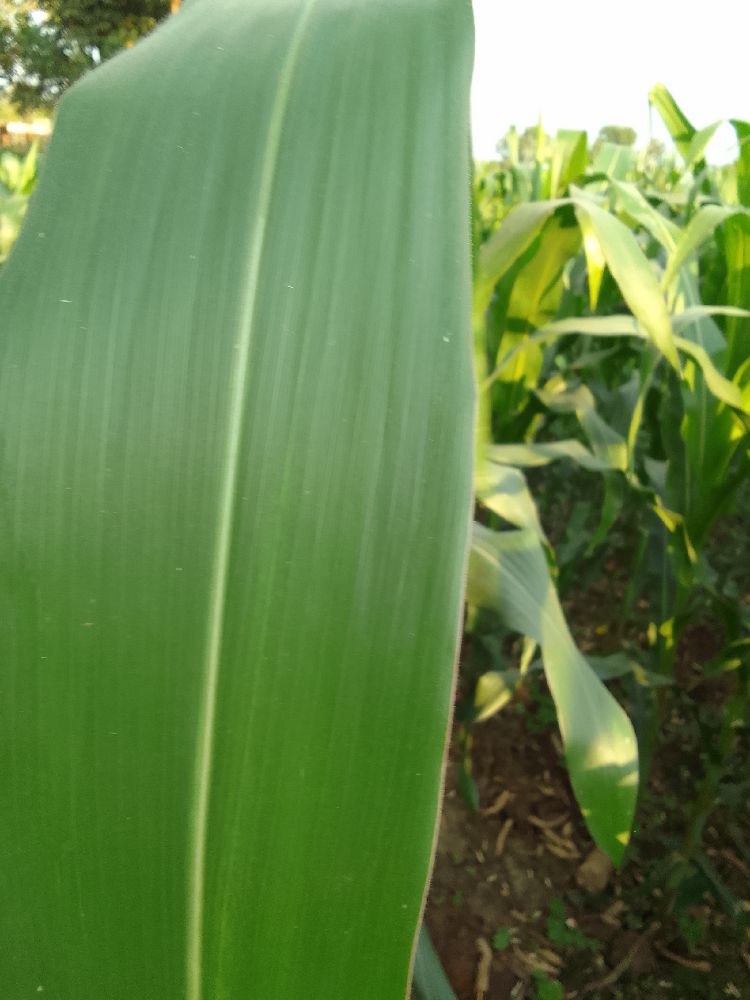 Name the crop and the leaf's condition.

maize, healthy
